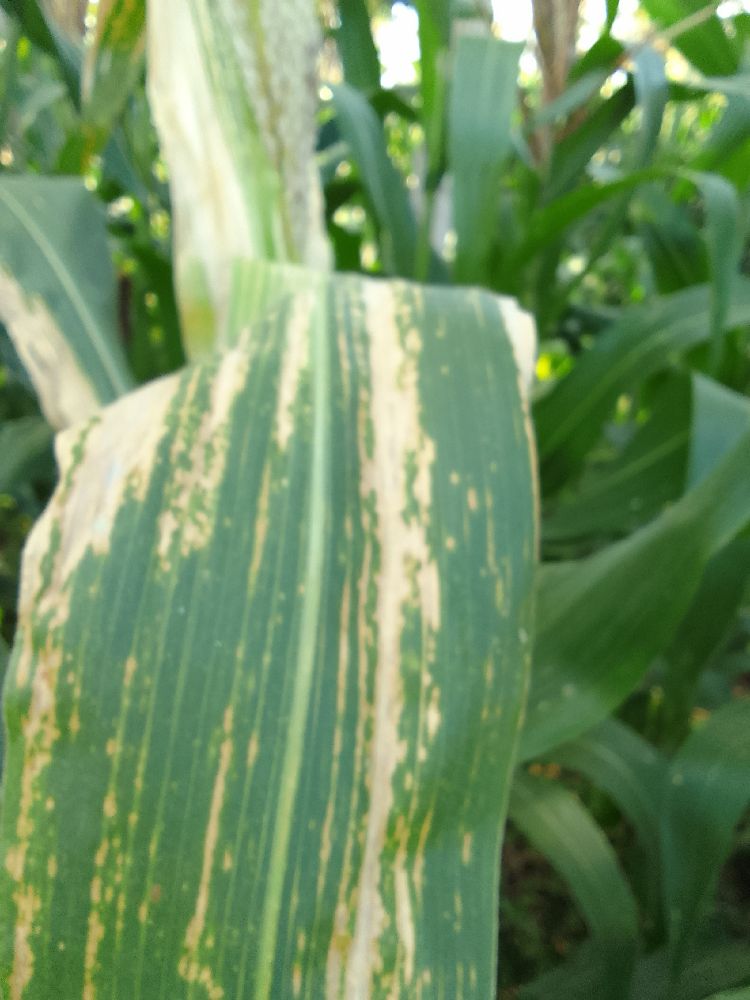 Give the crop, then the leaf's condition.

maize, maize lethal necrosis
